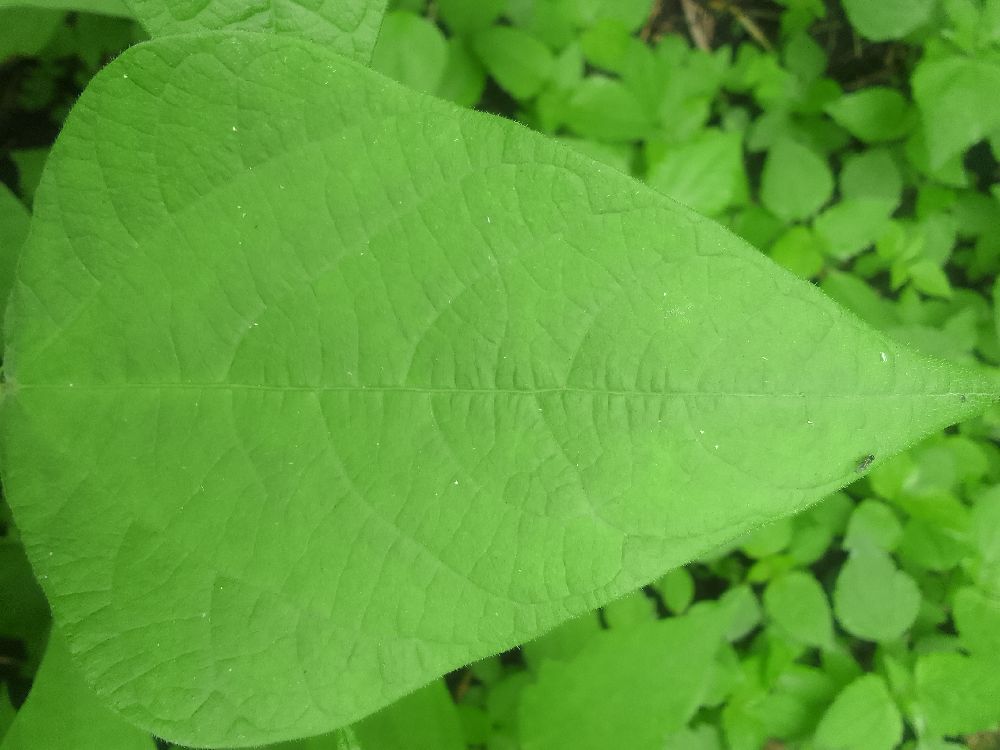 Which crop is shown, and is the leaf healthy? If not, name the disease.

common bean, healthy
